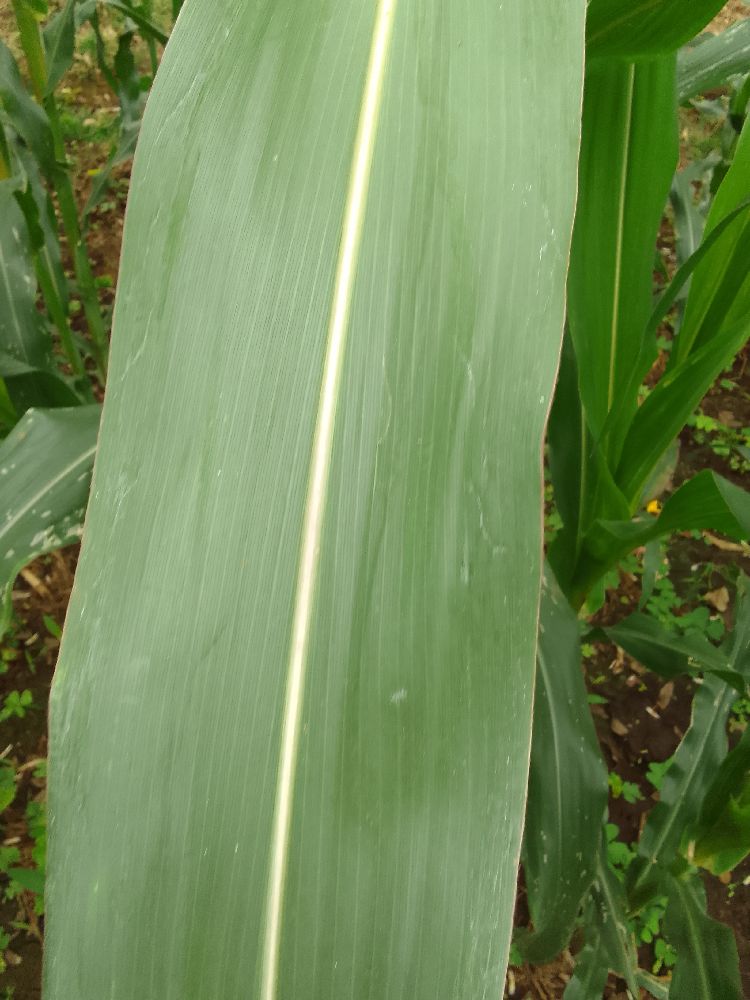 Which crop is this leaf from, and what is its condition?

maize, healthy
